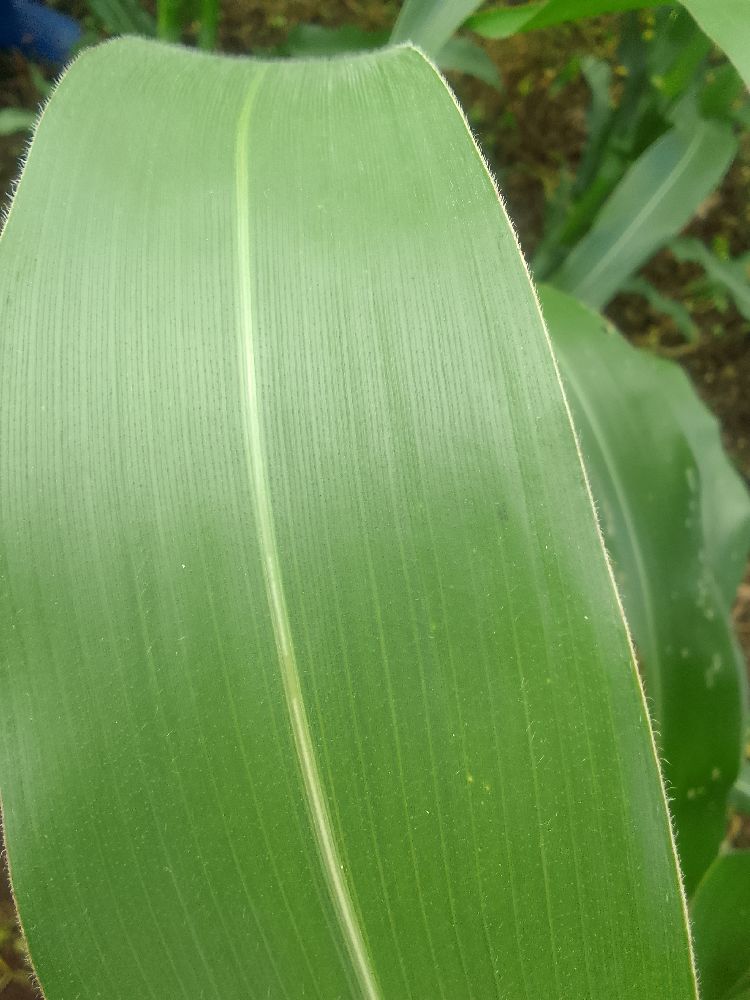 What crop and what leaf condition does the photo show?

maize, healthy
